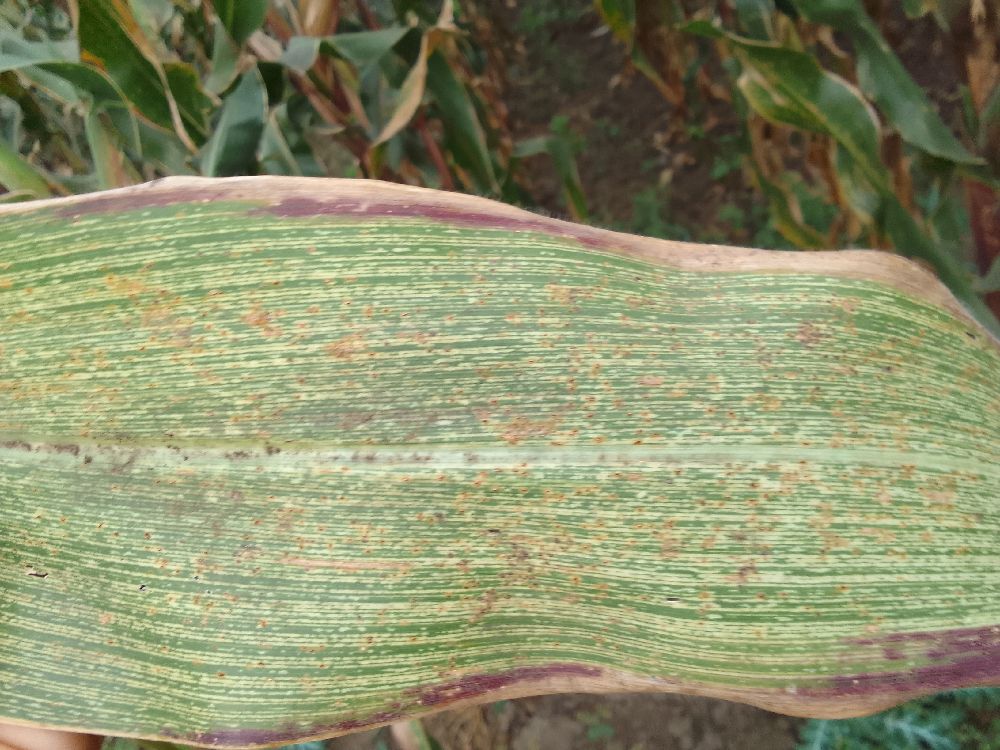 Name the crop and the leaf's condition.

maize, maize streak virus
